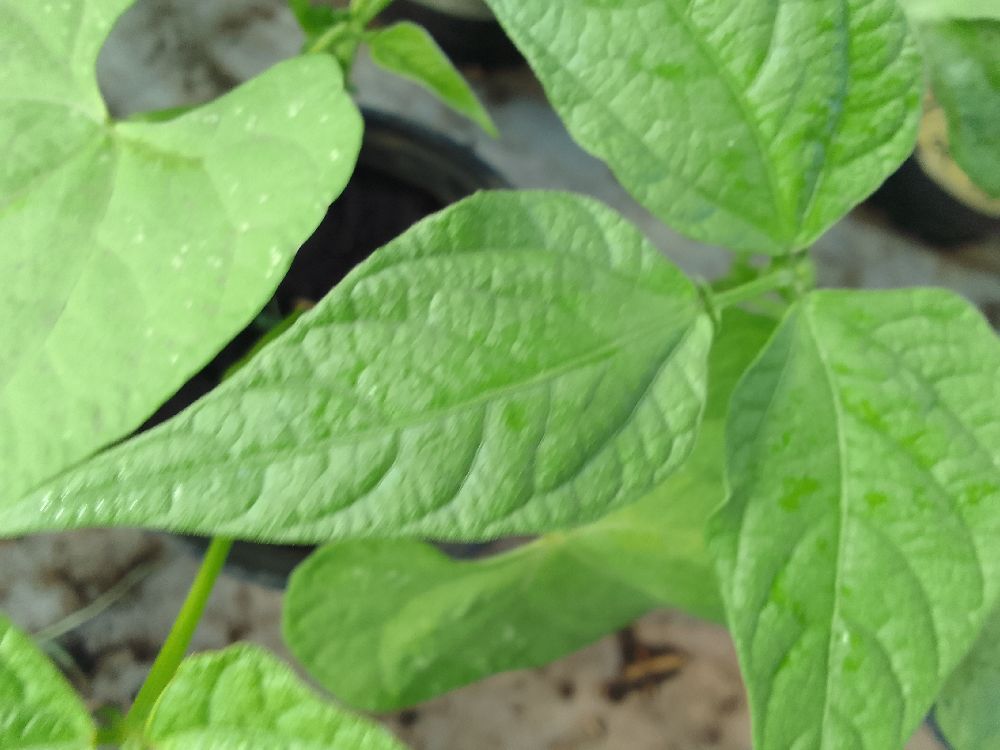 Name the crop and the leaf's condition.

common bean, healthy
